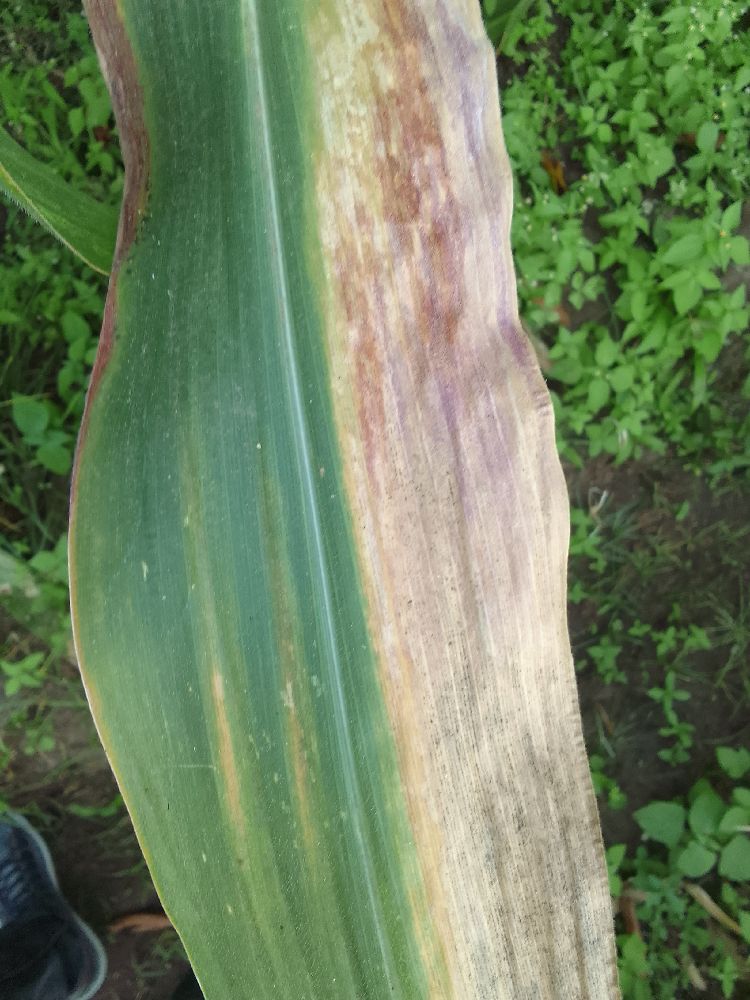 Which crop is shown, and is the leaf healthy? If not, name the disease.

maize, maize lethal necrosis
